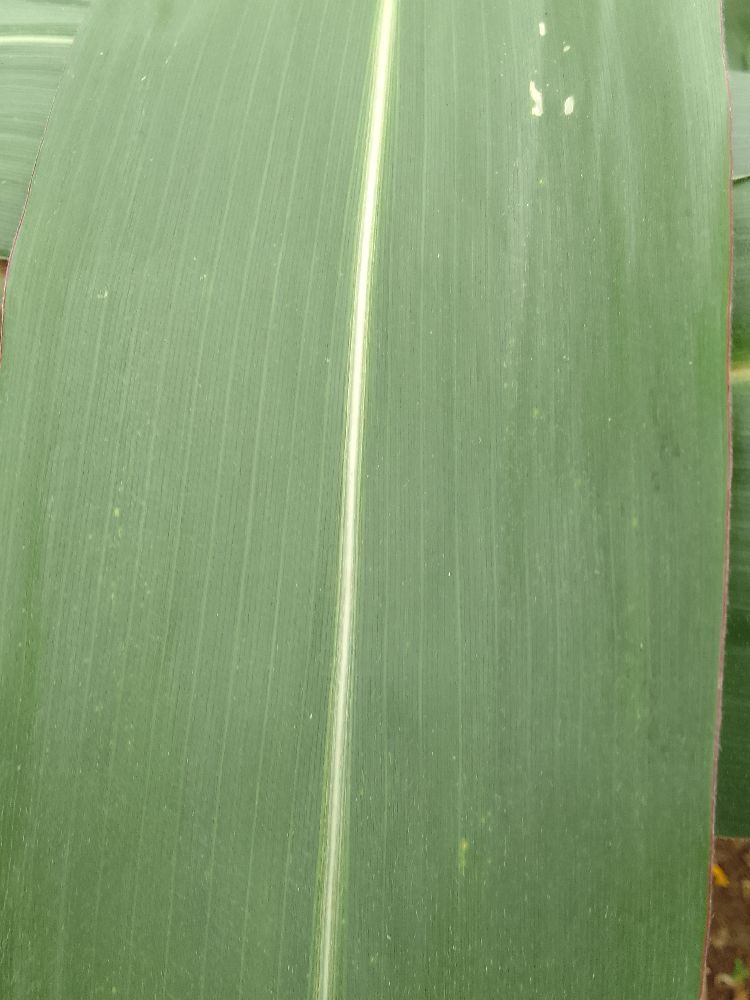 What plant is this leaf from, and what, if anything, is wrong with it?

maize, healthy
